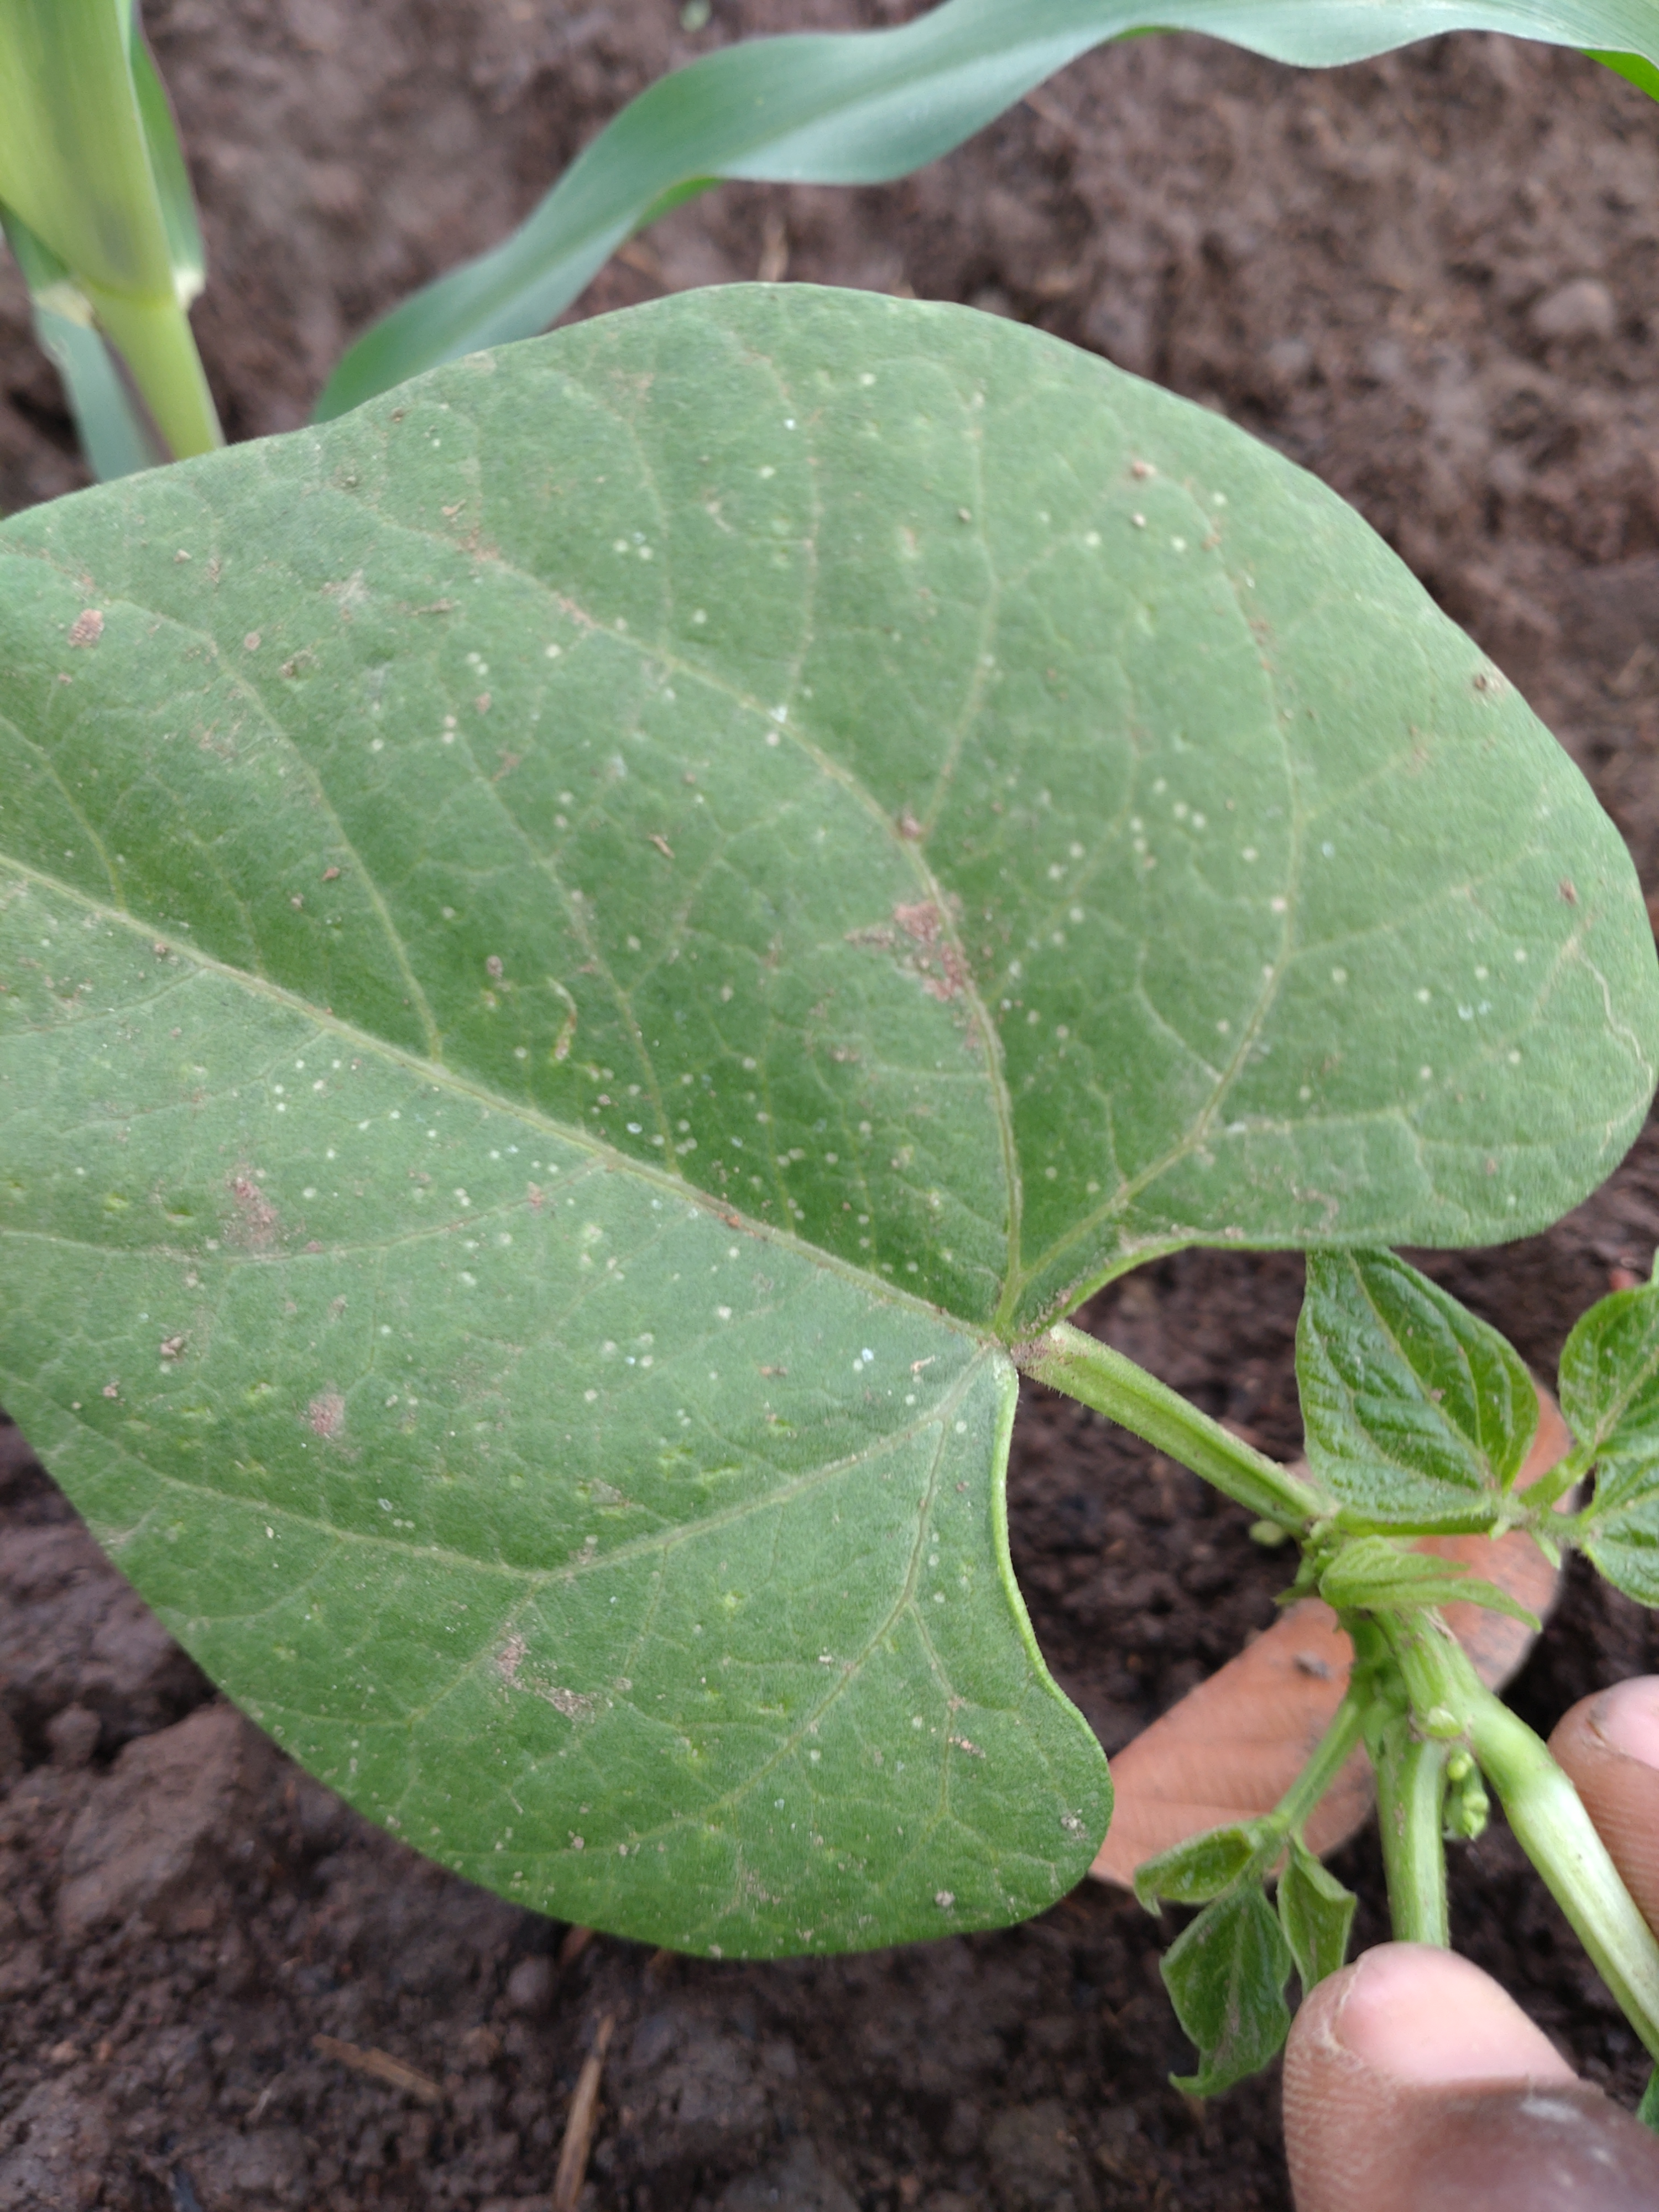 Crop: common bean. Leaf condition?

healthy
